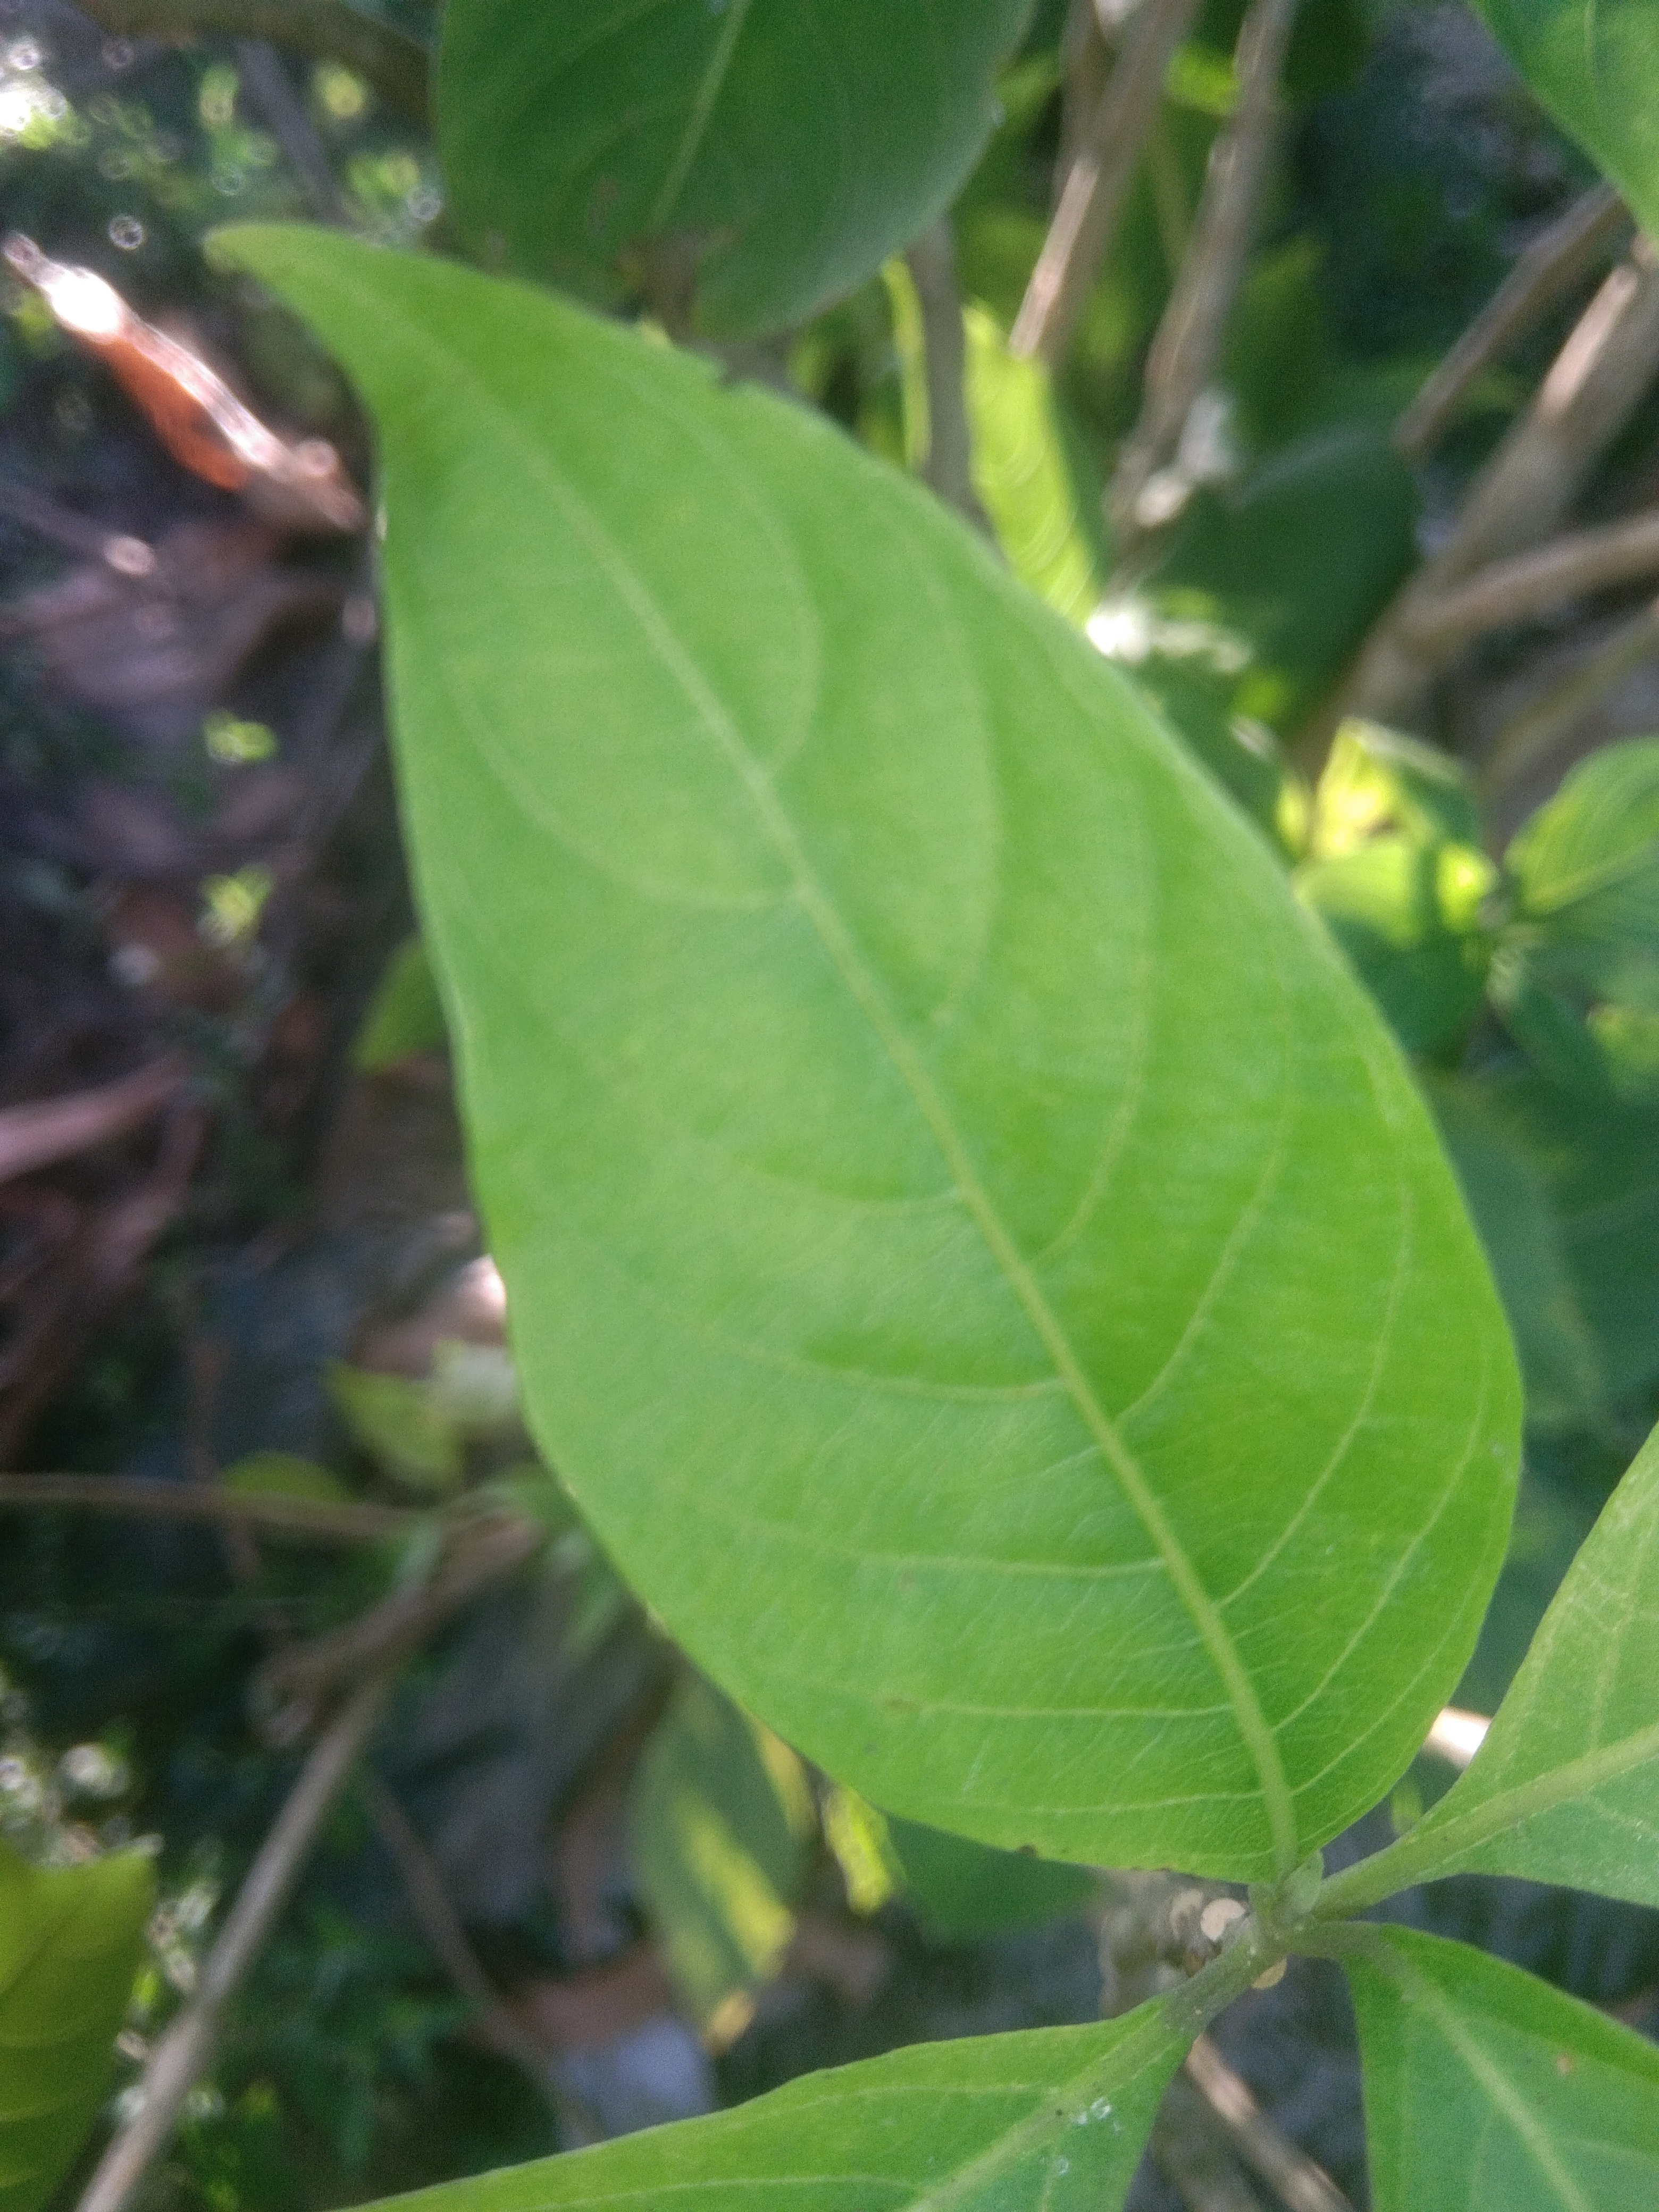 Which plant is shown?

vasaka
